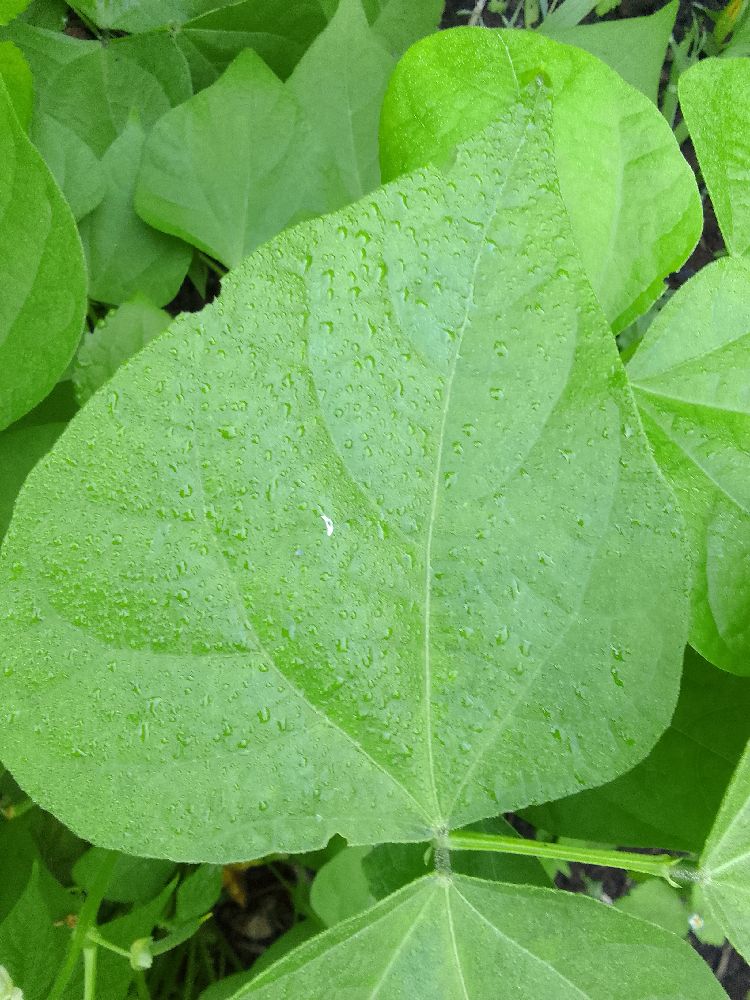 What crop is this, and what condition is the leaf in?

common bean, healthy
